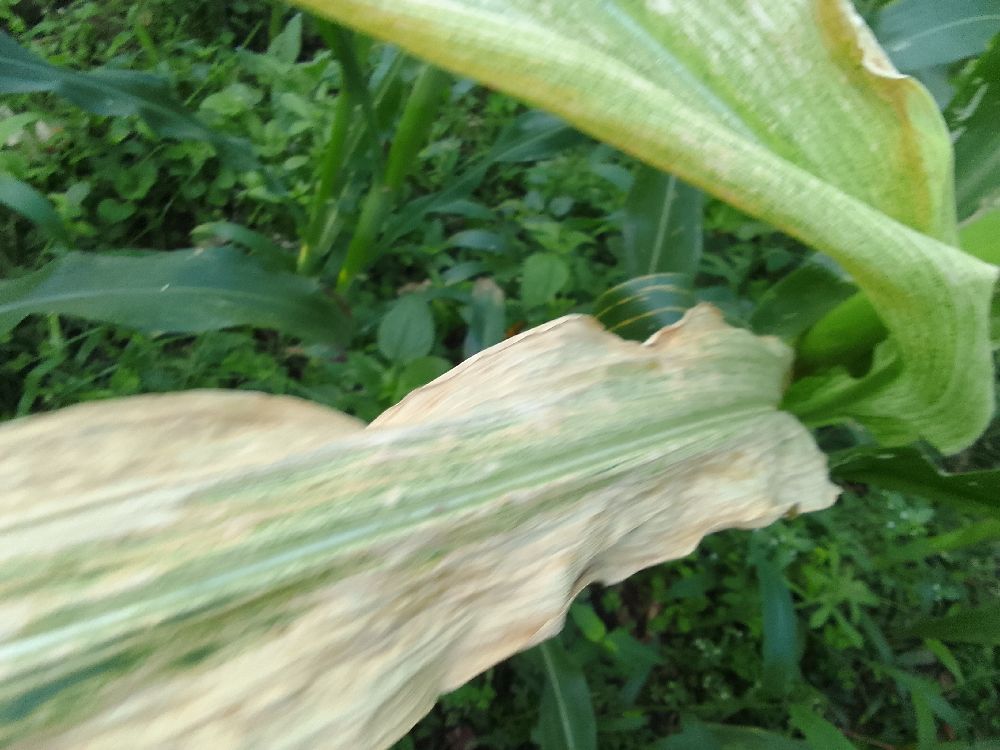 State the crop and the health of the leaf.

maize, maize lethal necrosis
